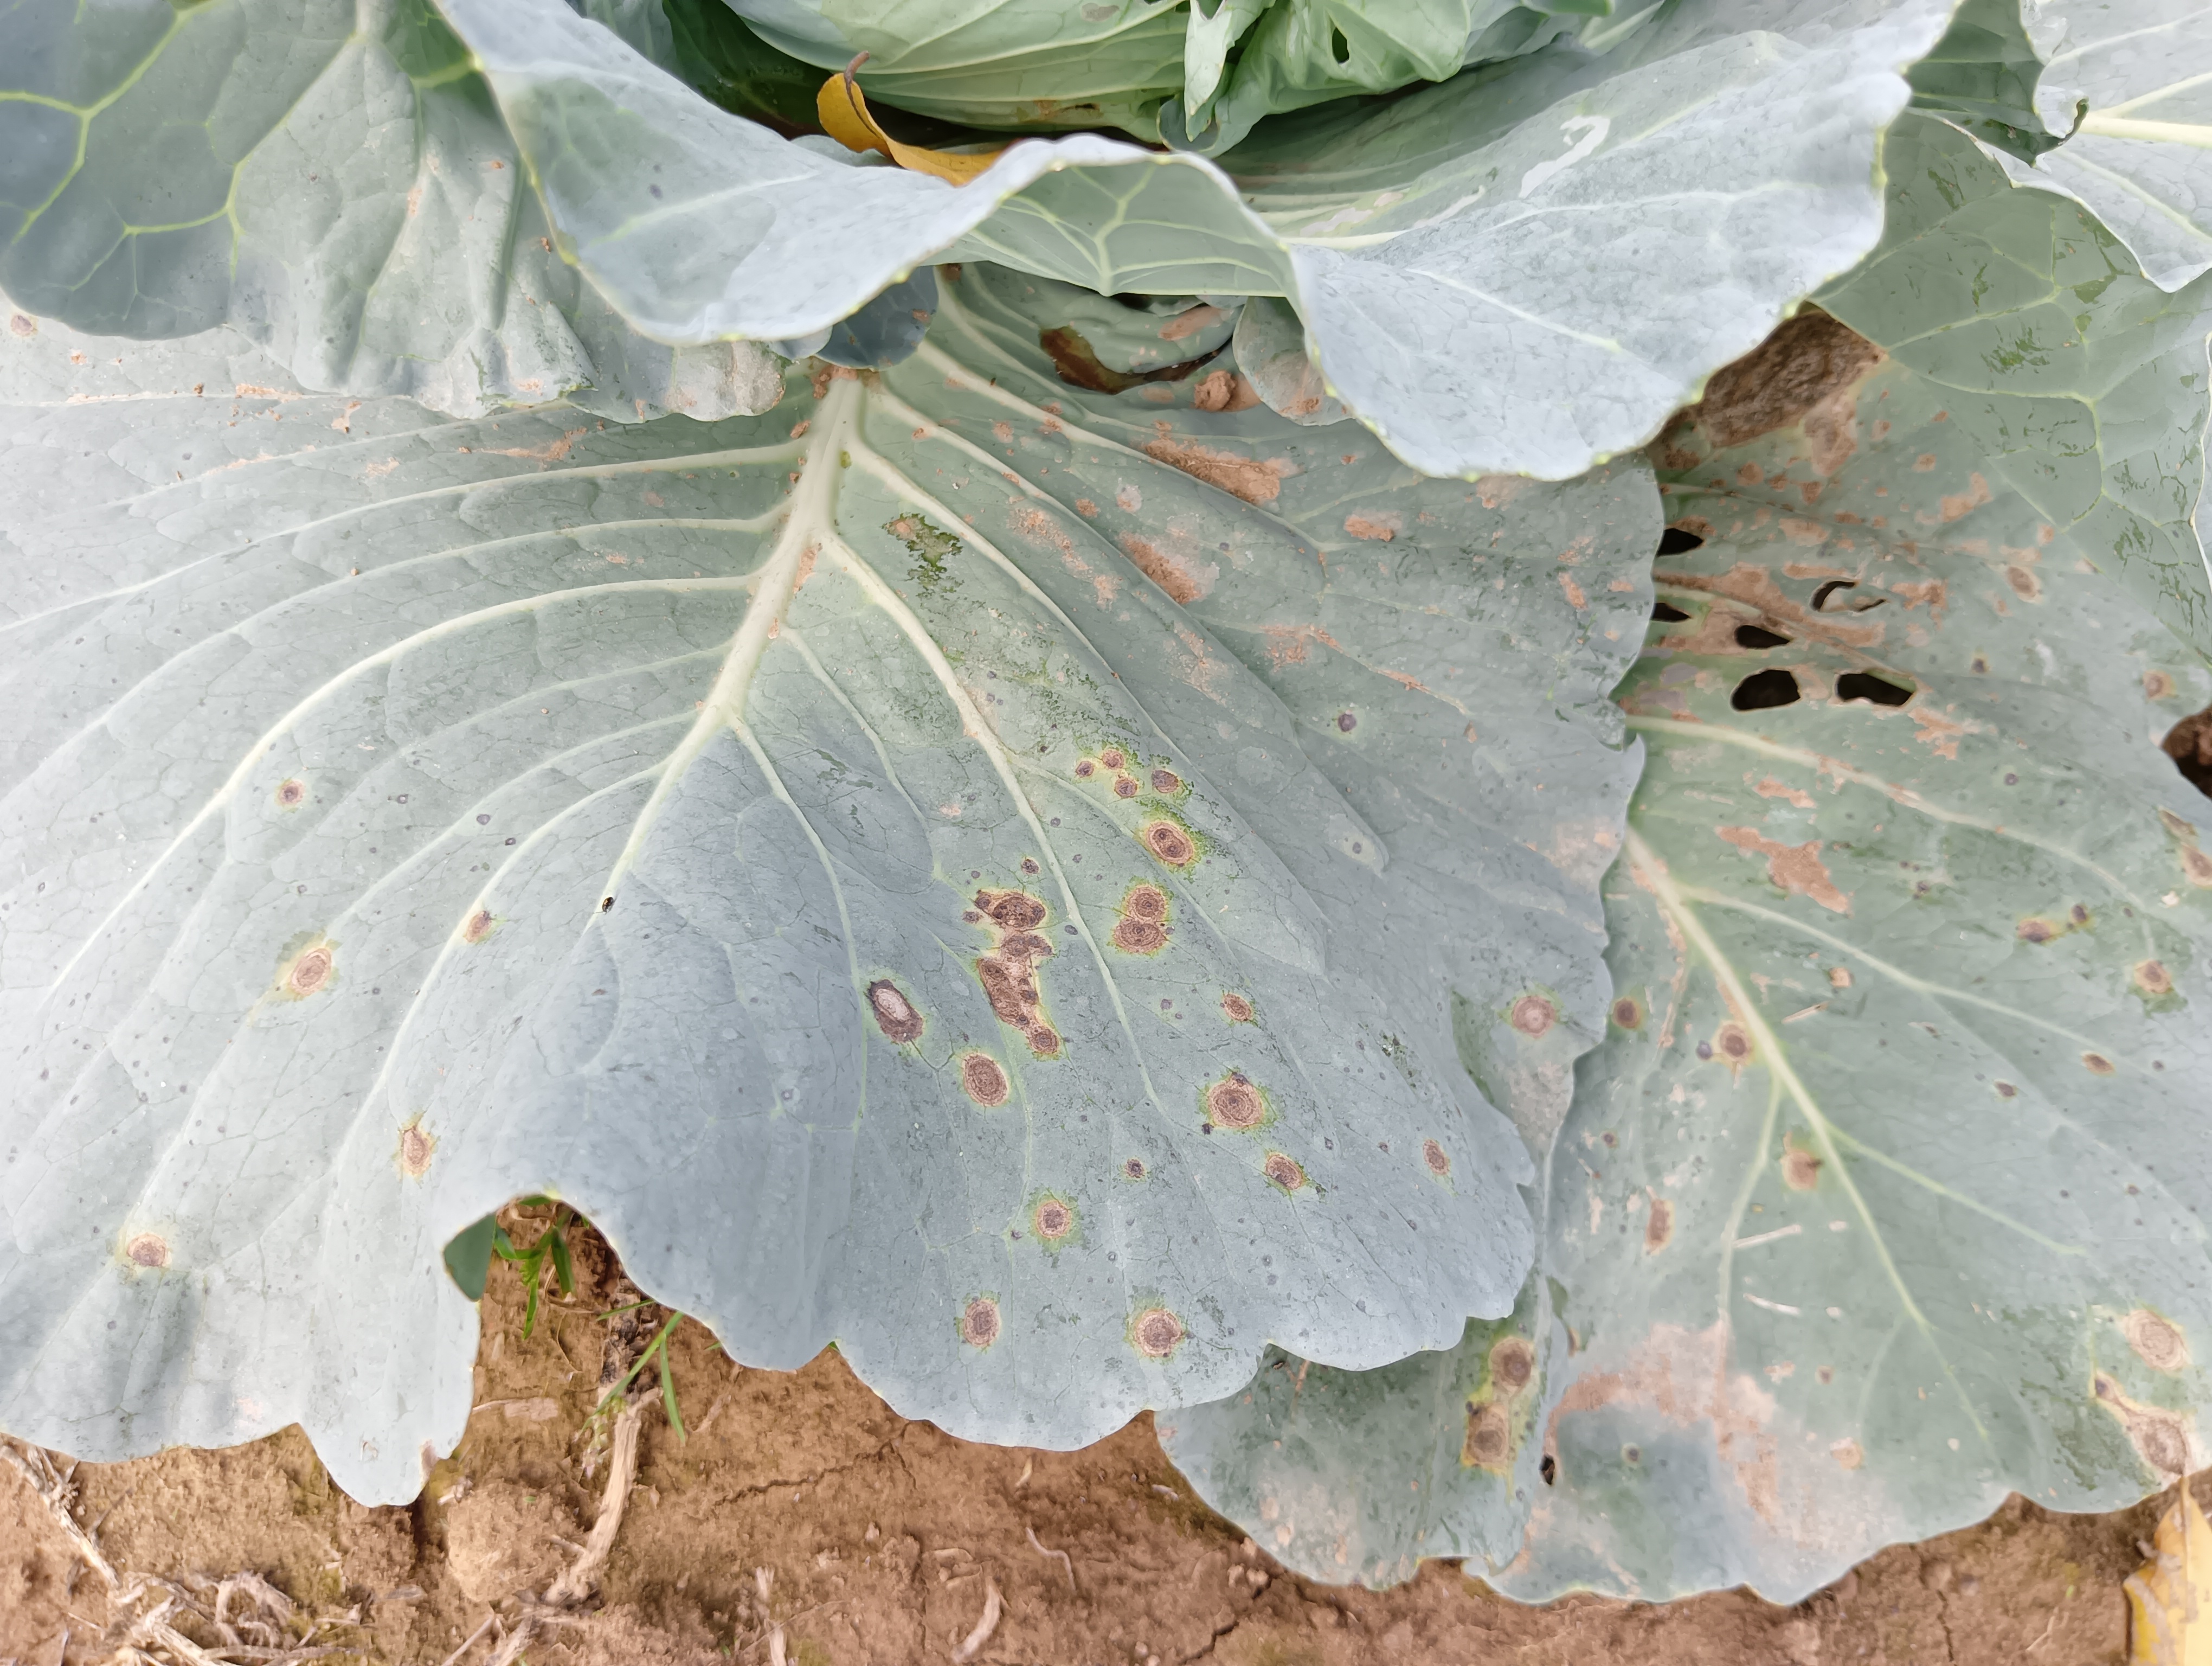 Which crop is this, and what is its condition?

cabbage, alternaria
